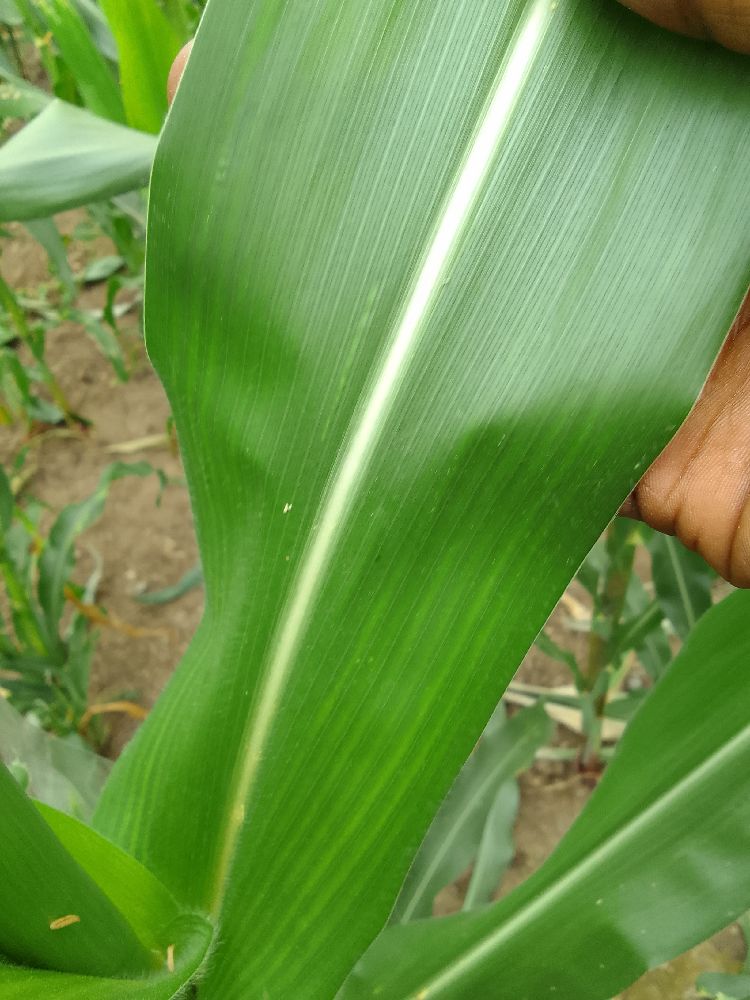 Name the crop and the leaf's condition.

maize, healthy
